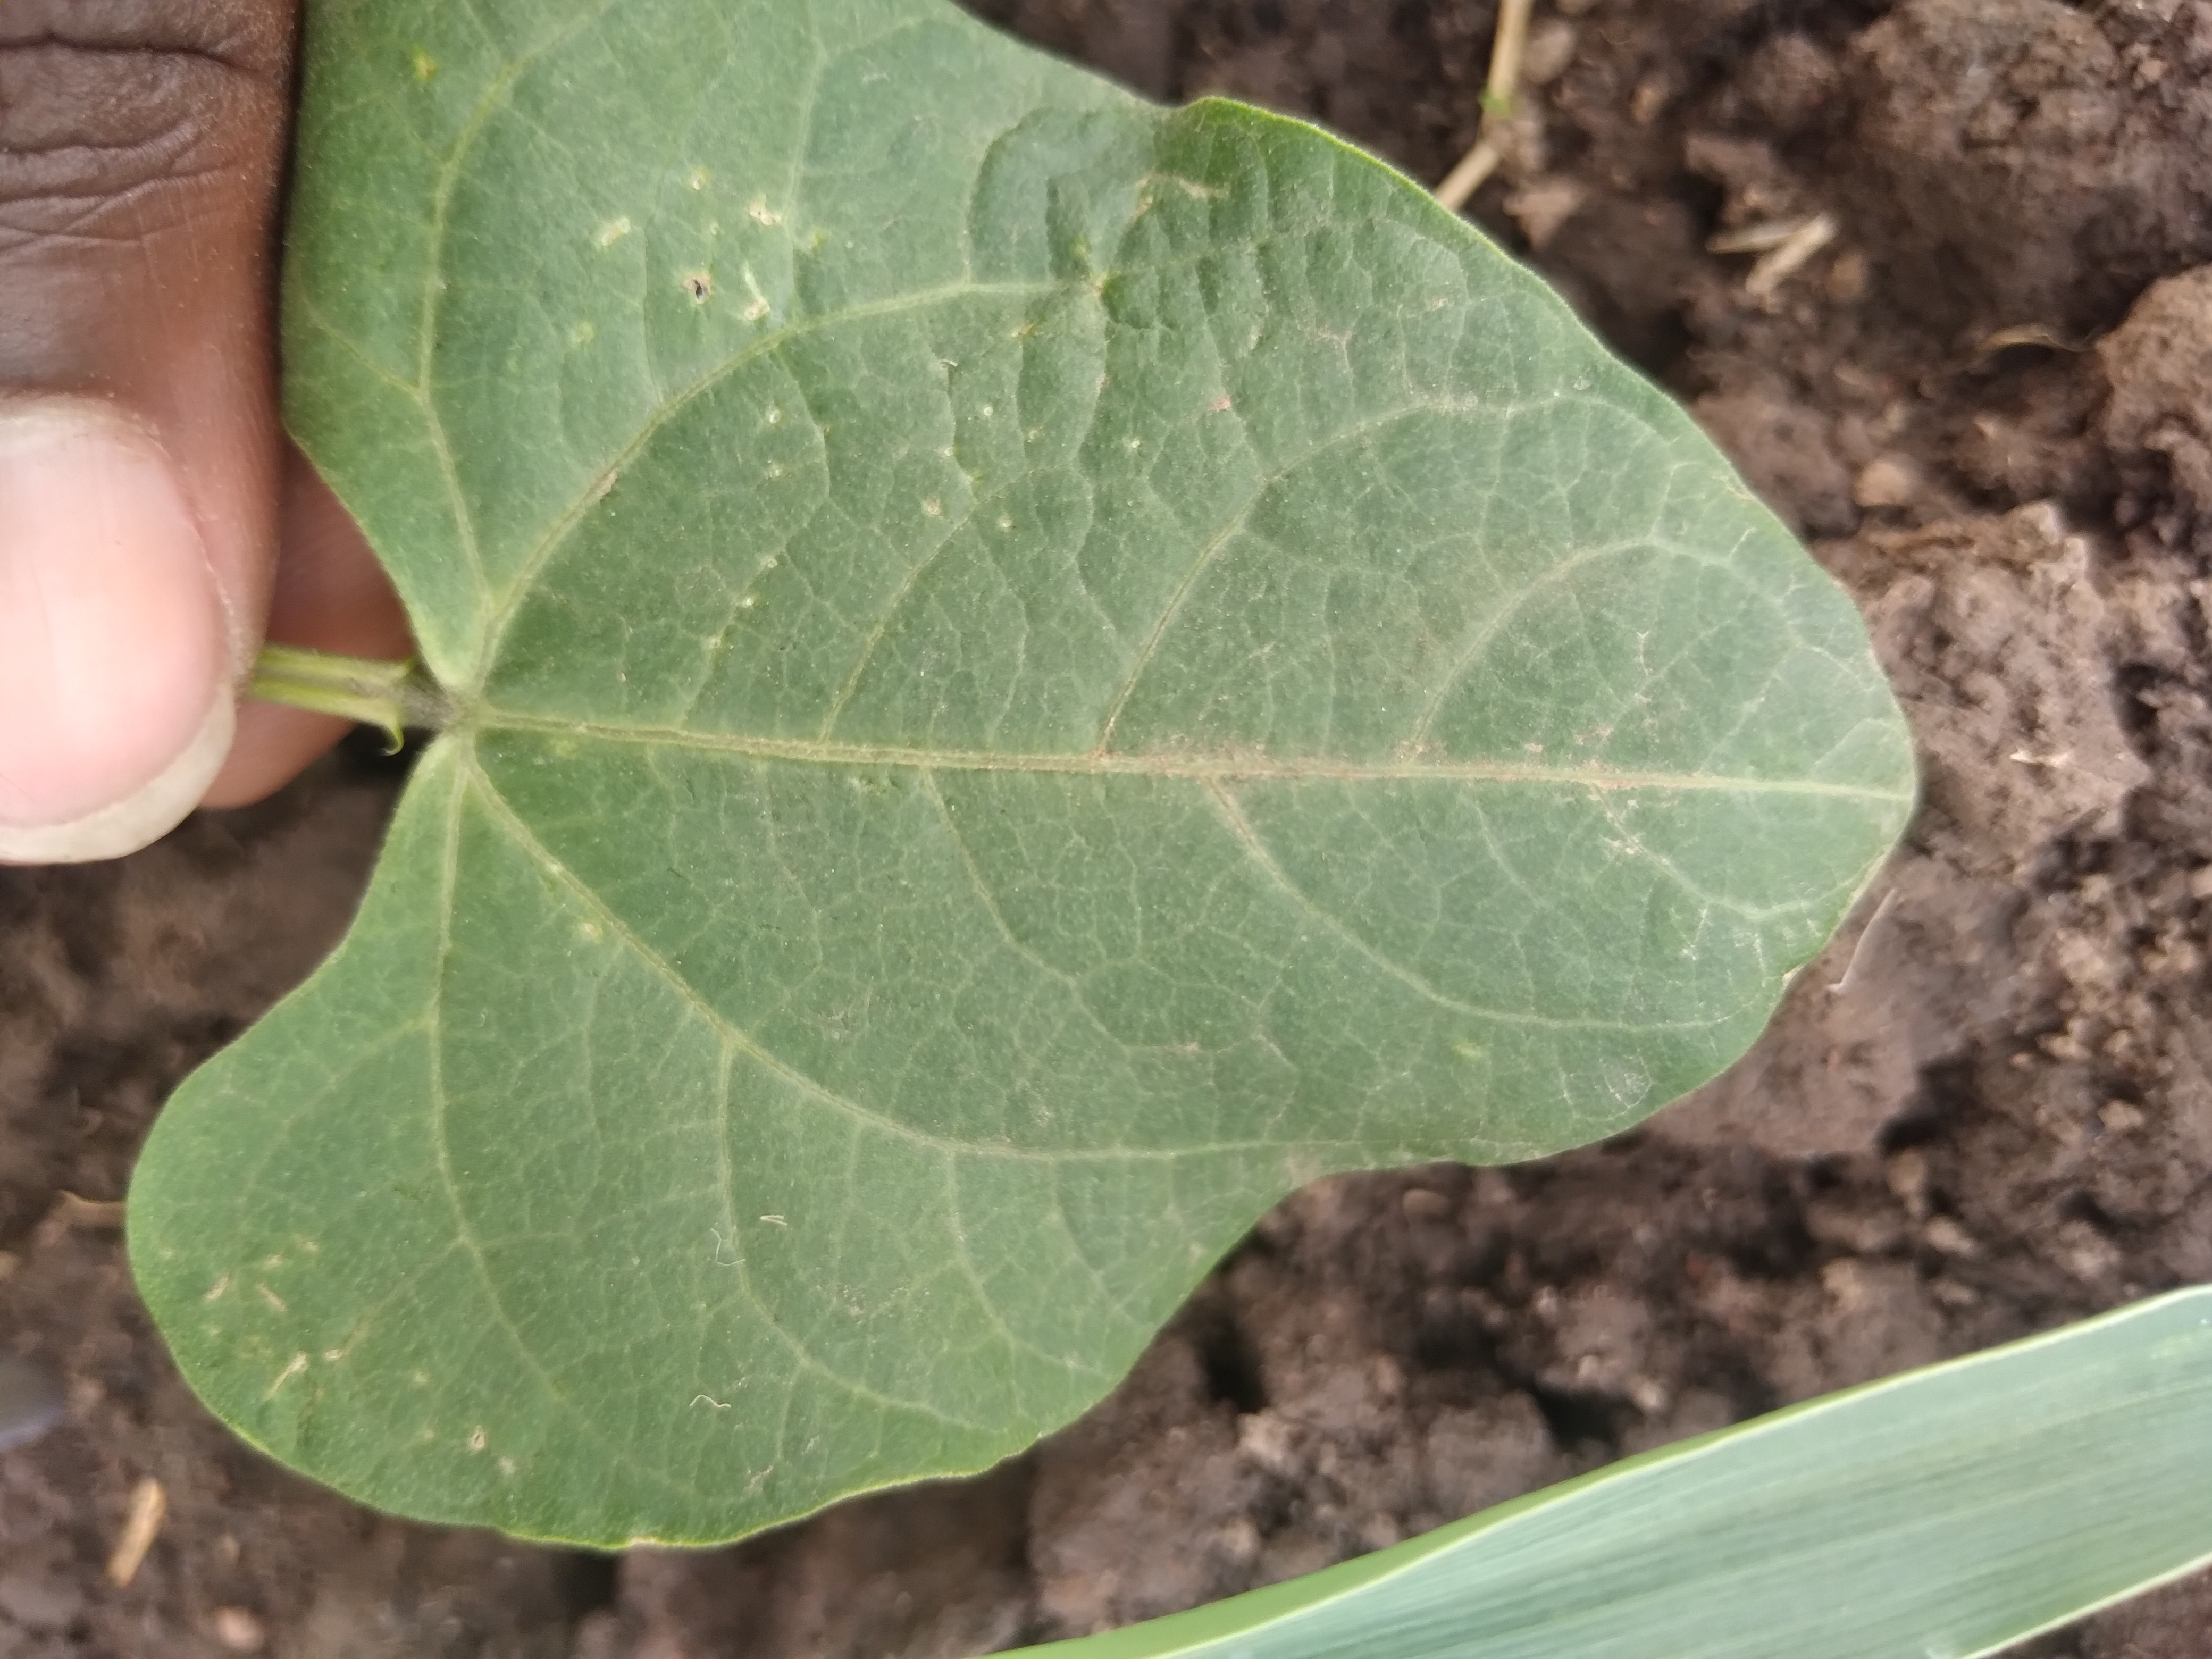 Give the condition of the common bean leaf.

healthy
